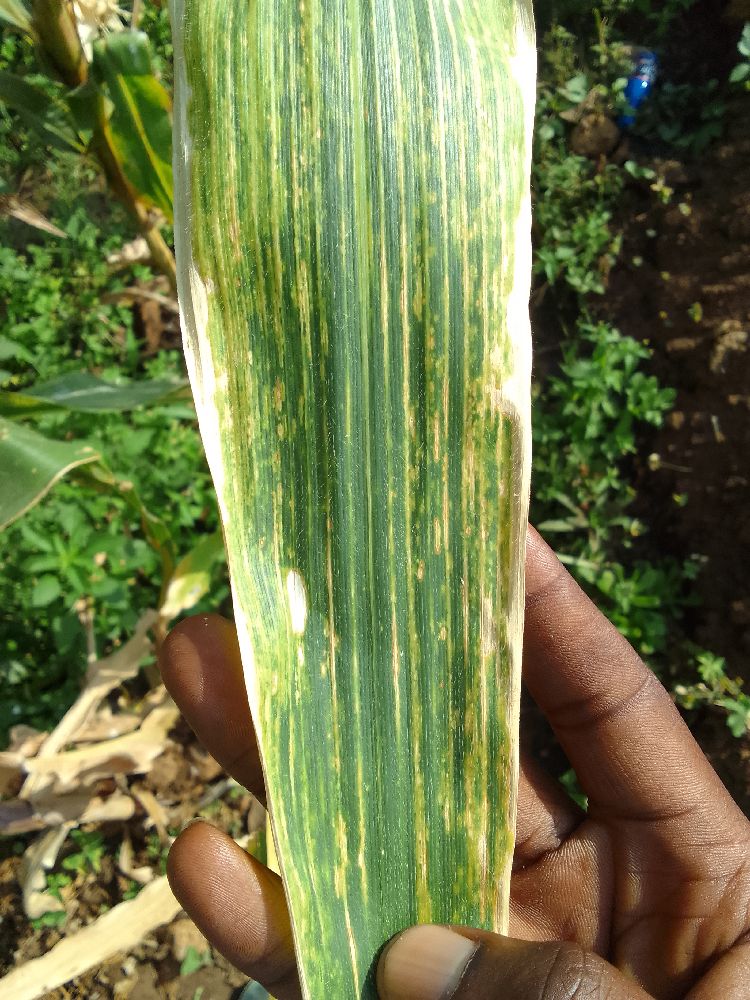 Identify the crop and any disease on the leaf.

maize, maize lethal necrosis
